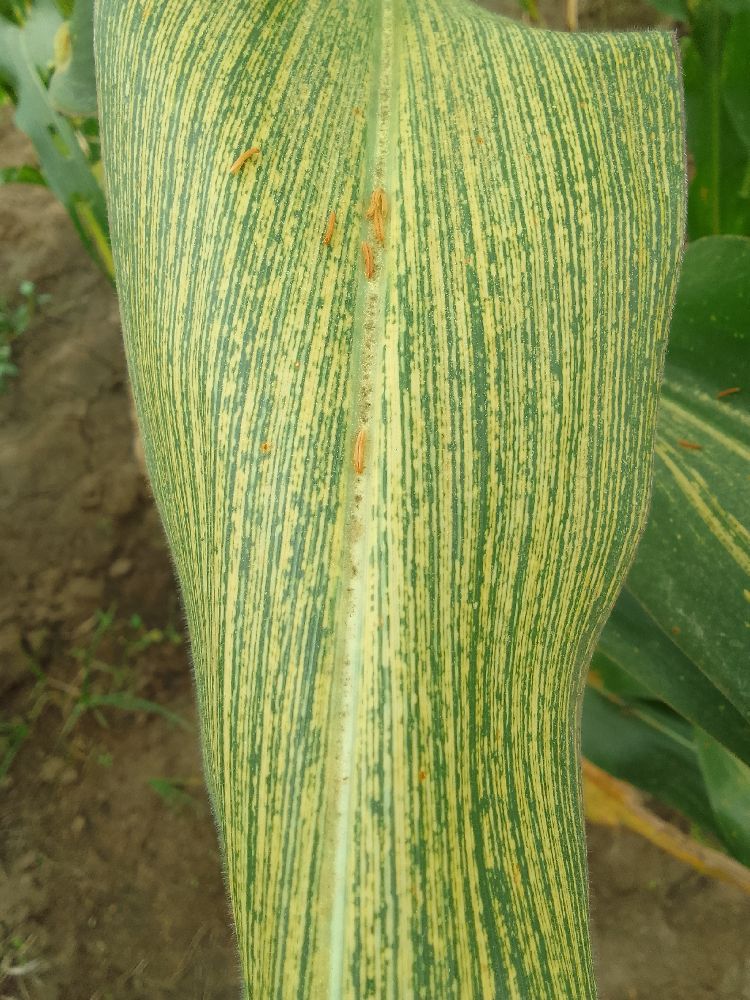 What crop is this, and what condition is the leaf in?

maize, maize streak virus
